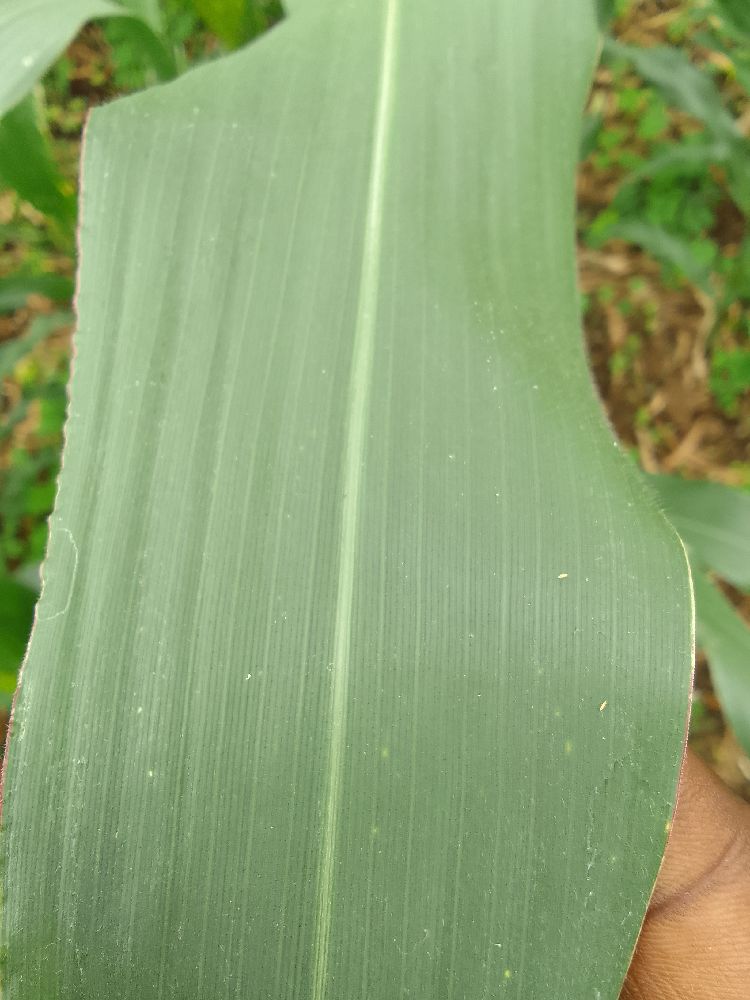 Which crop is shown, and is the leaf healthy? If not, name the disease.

maize, healthy
